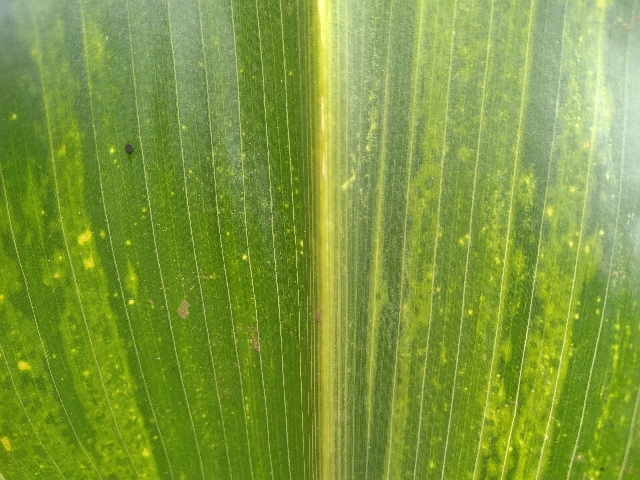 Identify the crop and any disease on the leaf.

maize, maize lethal necrosis
